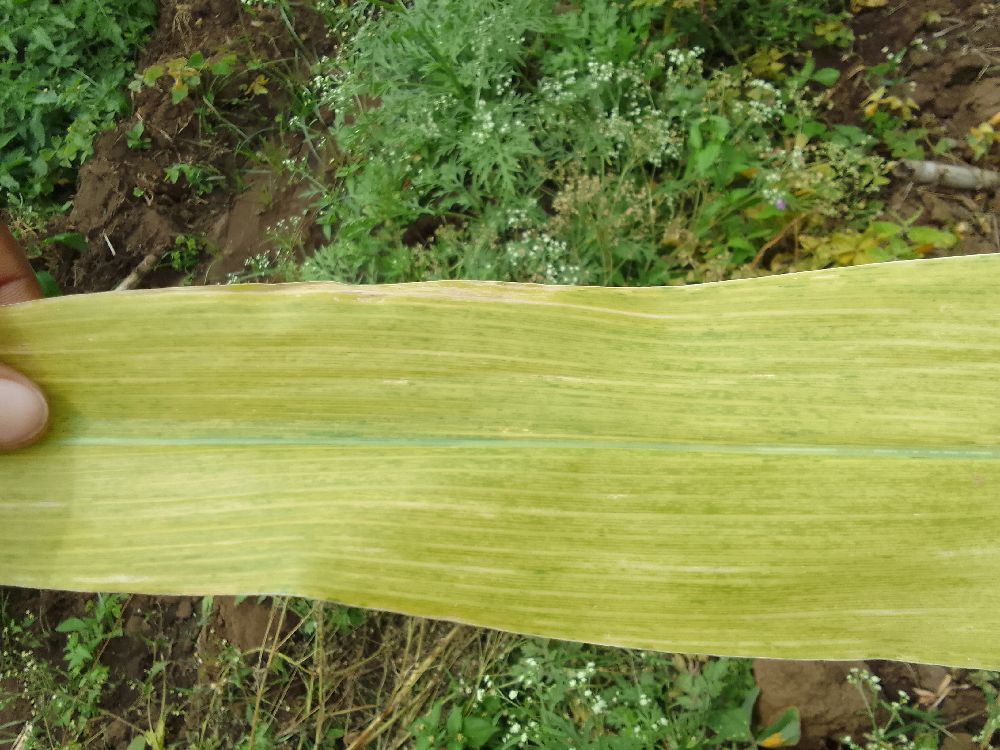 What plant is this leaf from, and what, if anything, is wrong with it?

maize, maize lethal necrosis
